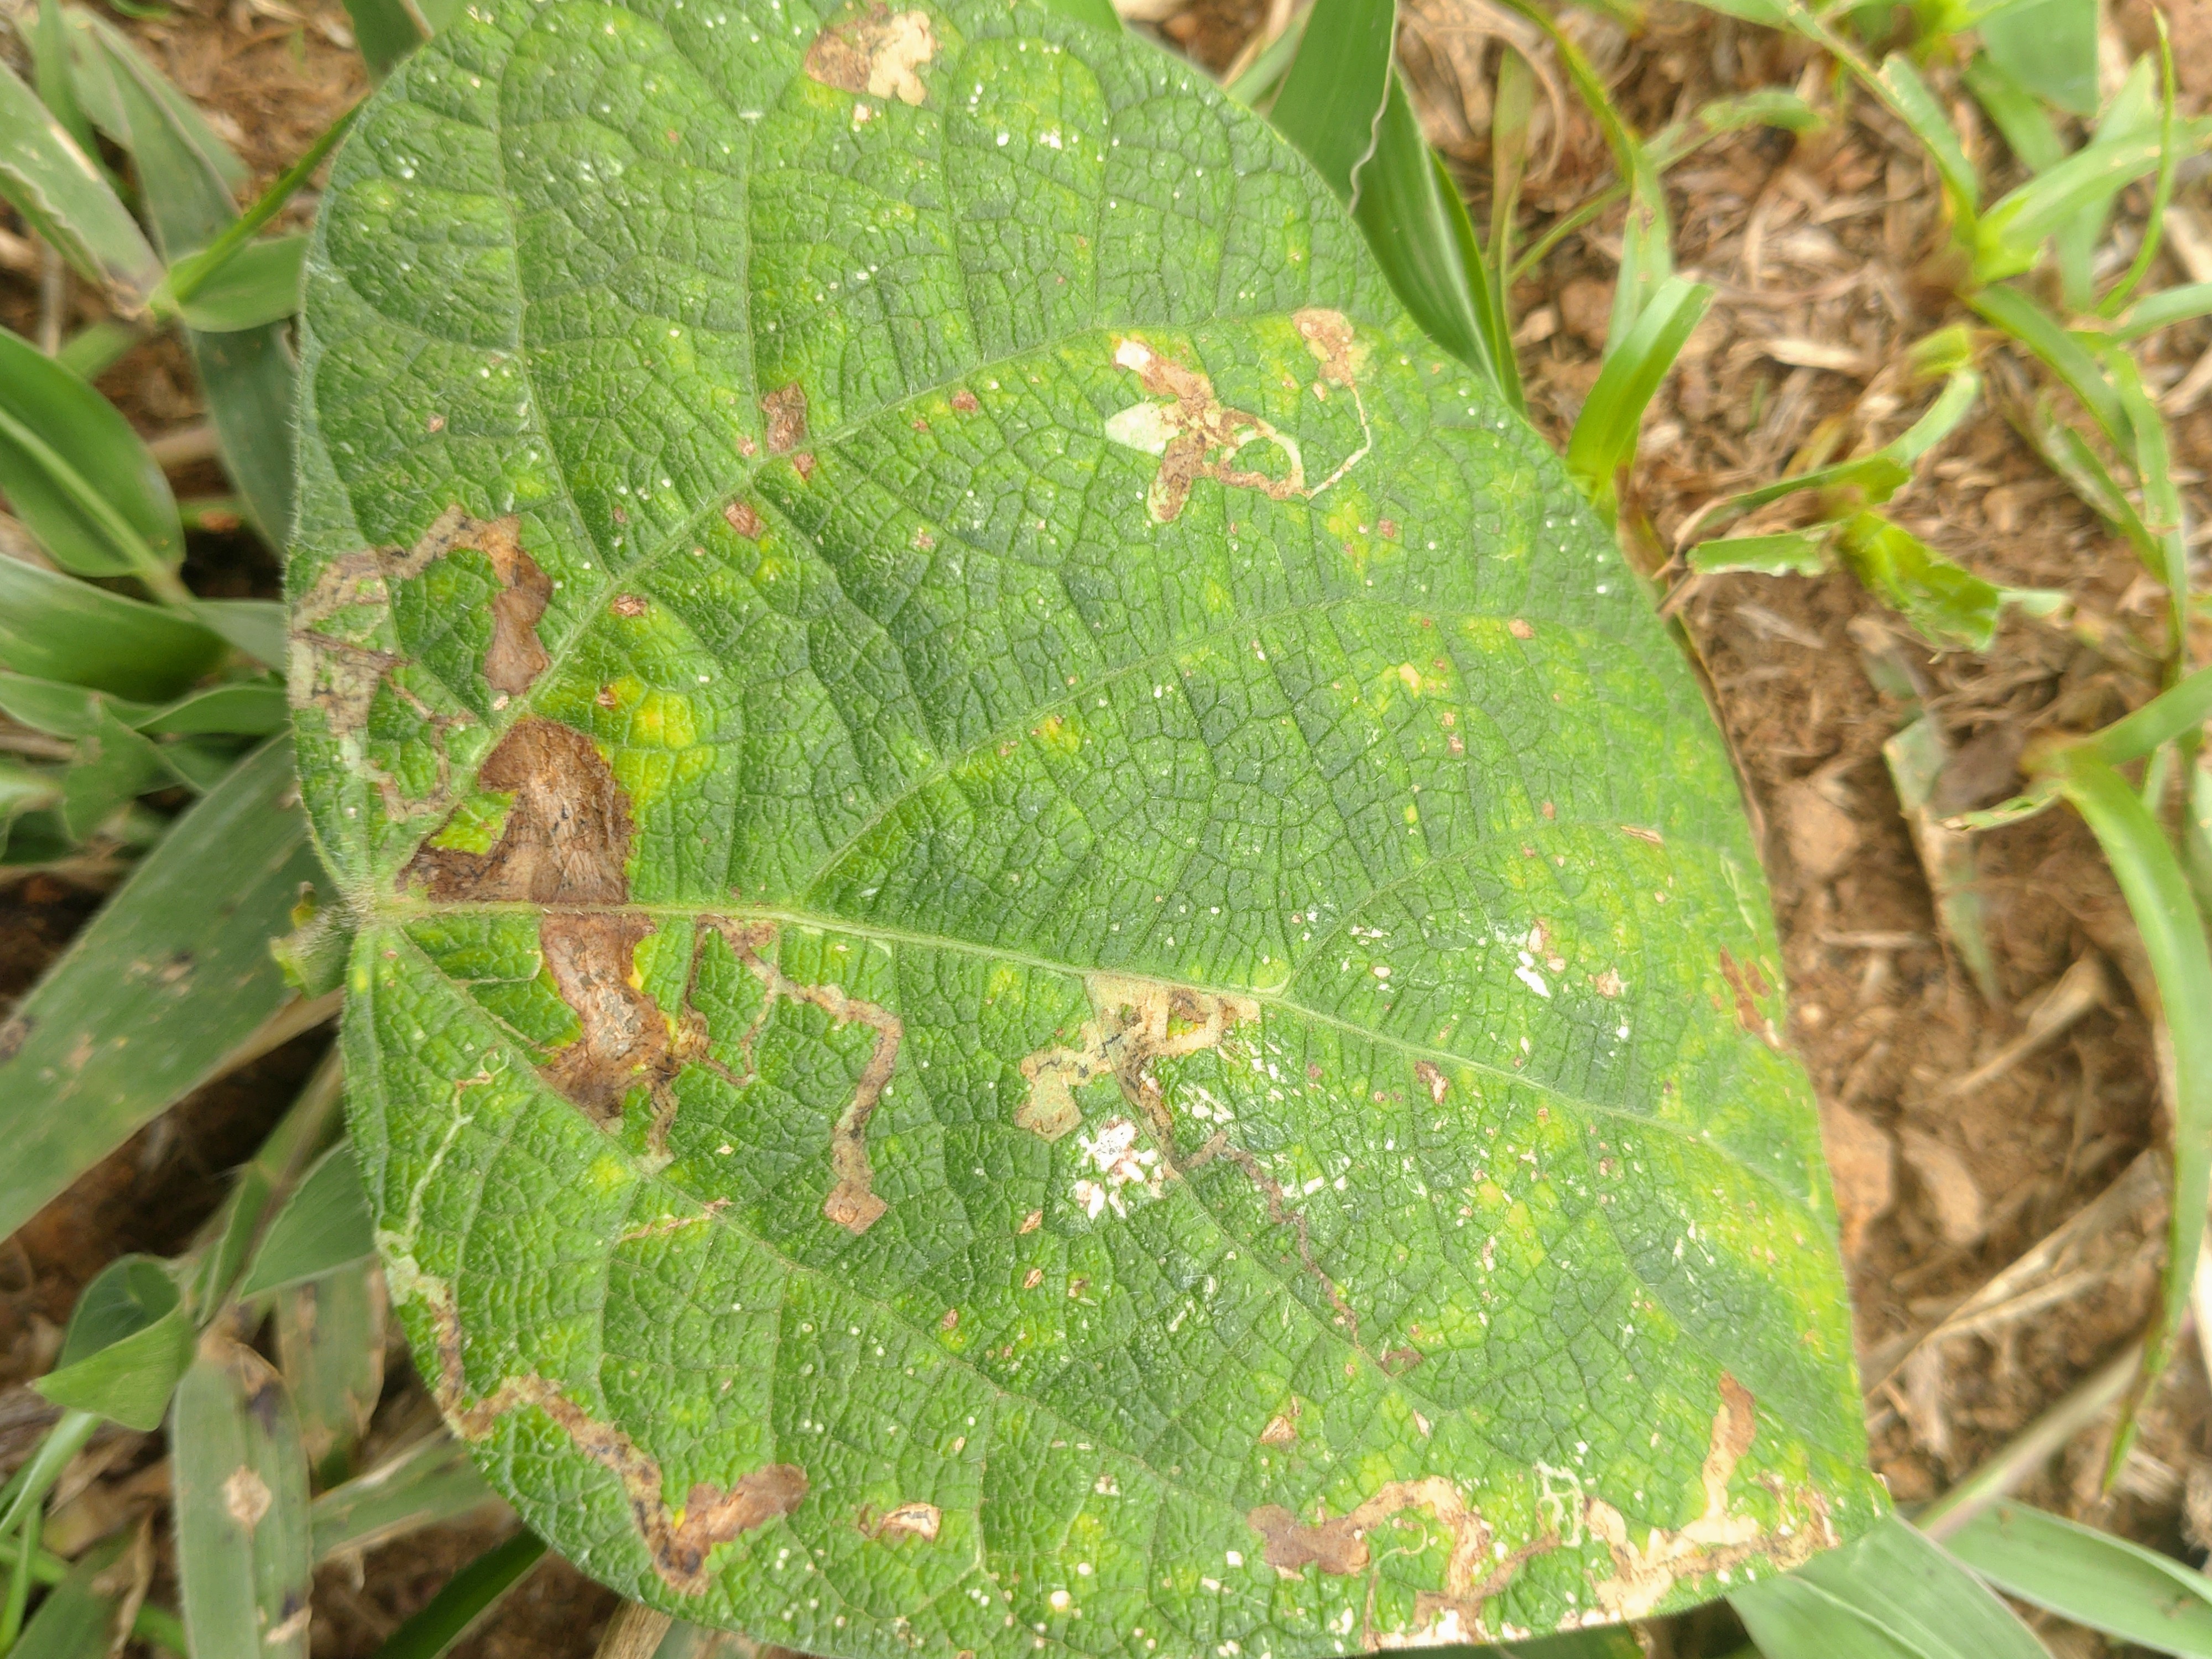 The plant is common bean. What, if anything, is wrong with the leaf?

rust
